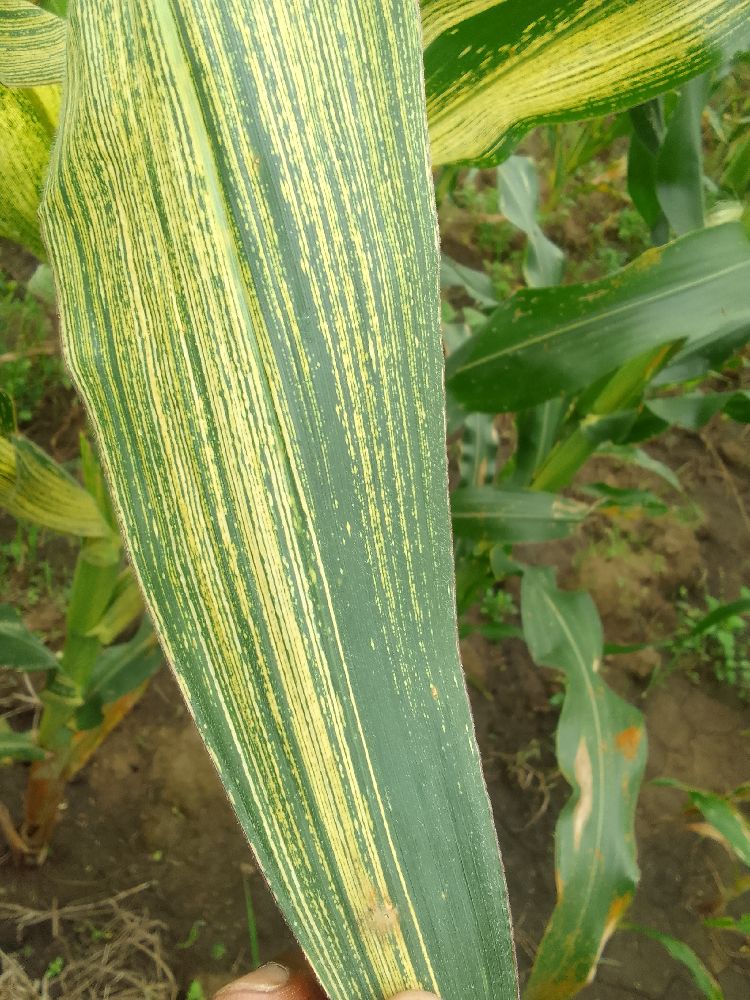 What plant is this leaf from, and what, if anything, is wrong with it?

maize, maize streak virus
